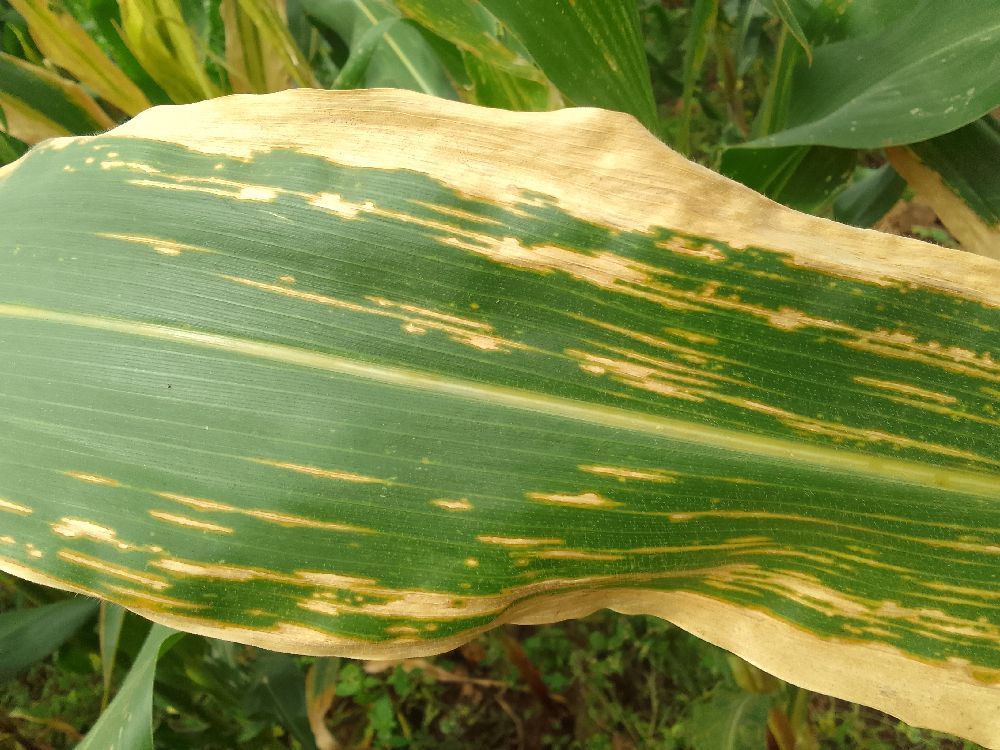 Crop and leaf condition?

maize, maize lethal necrosis
